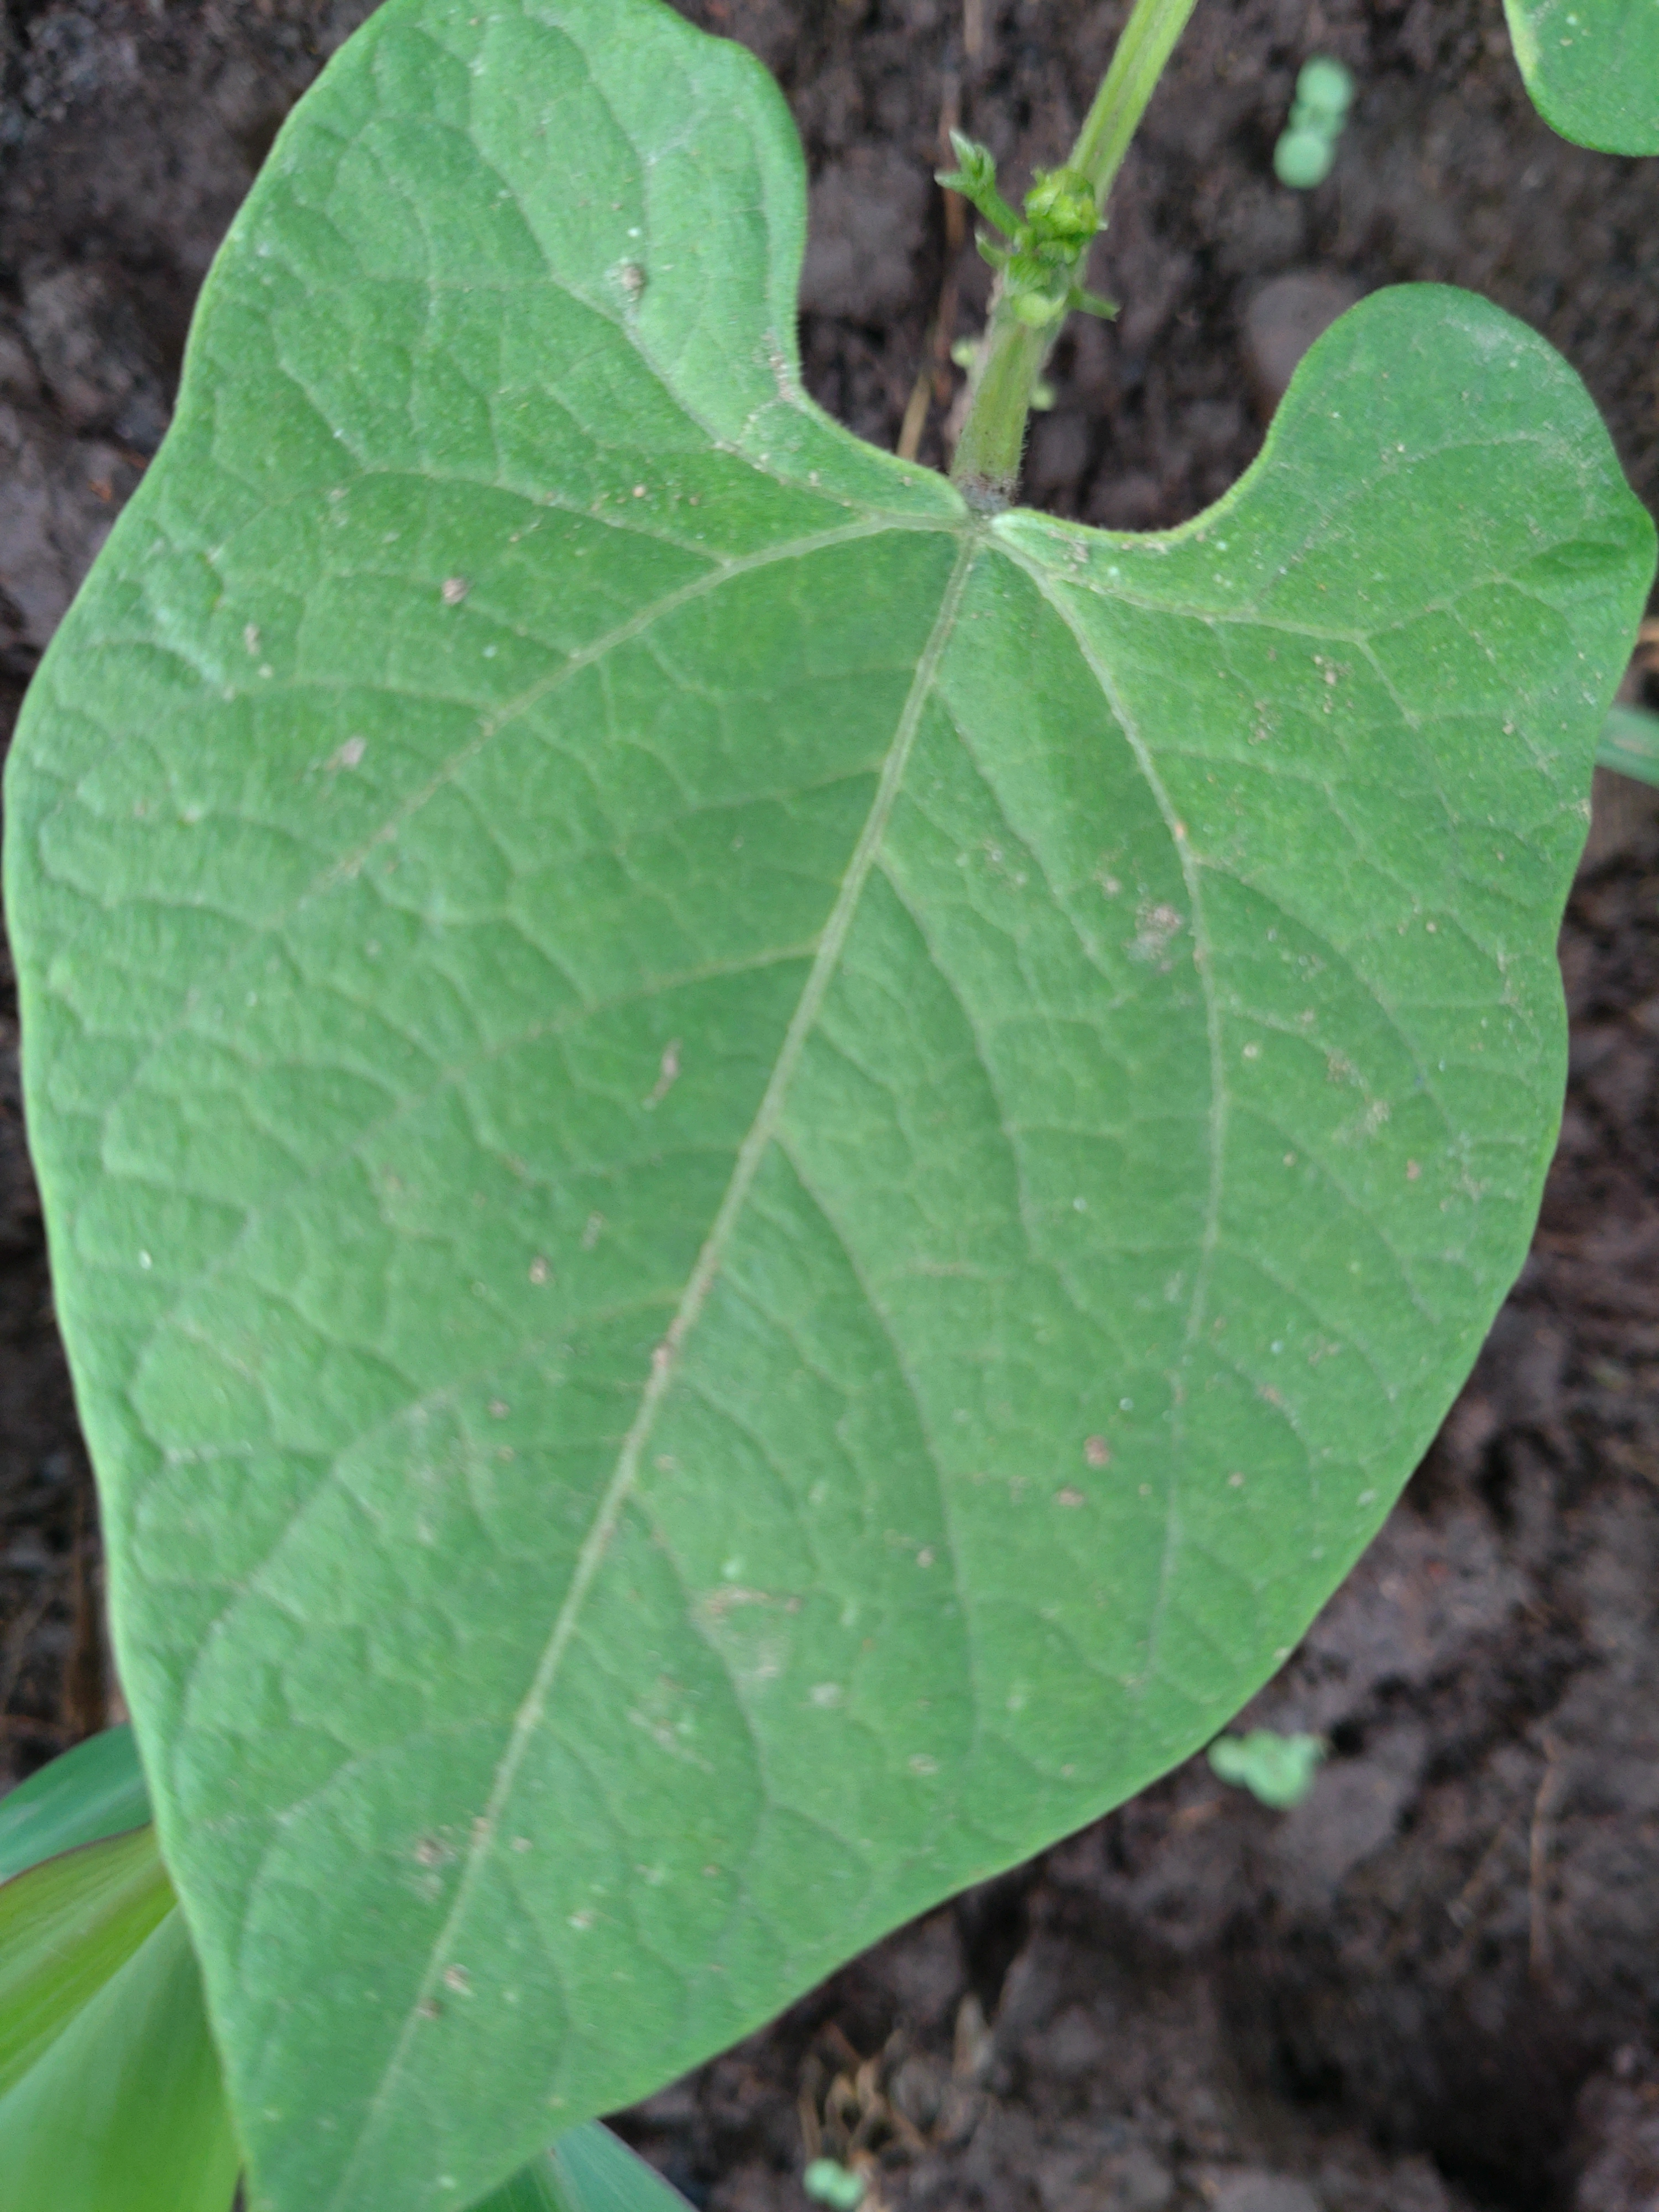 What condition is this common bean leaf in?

healthy
